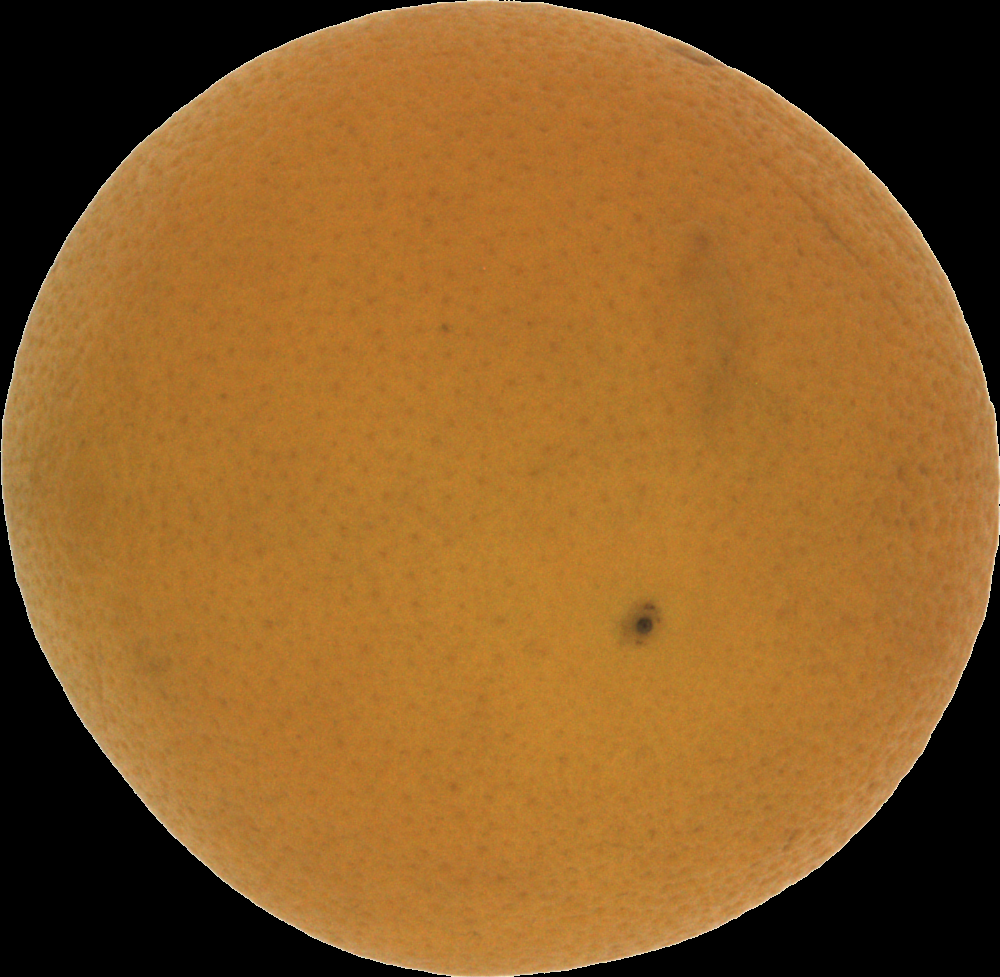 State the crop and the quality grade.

orange, bad
